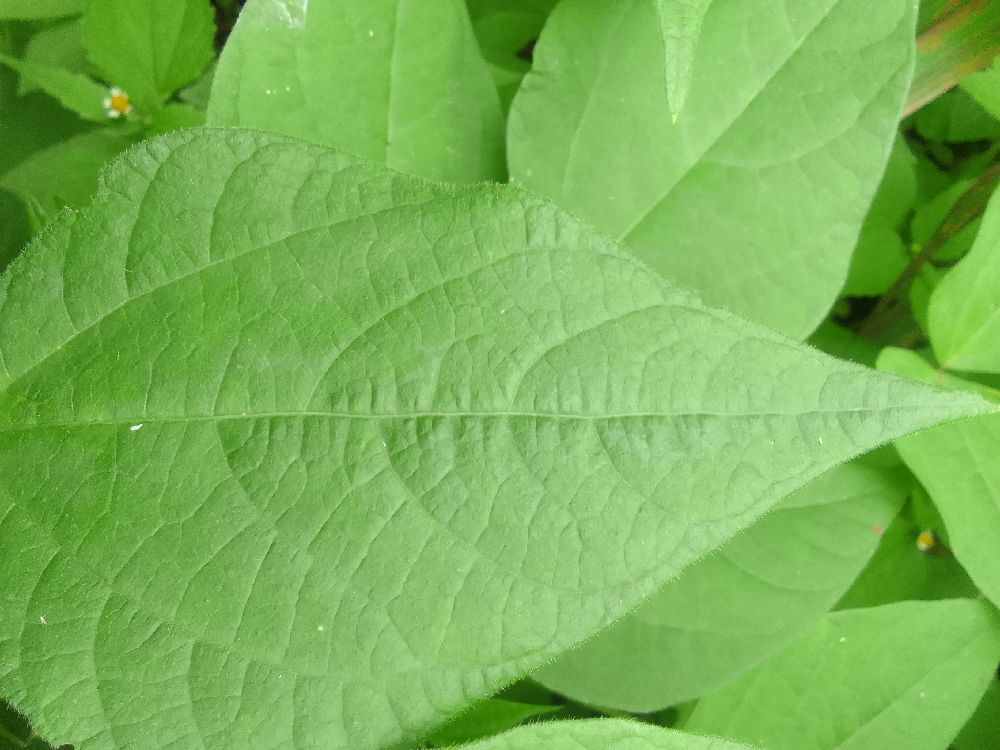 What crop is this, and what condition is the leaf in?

common bean, healthy
